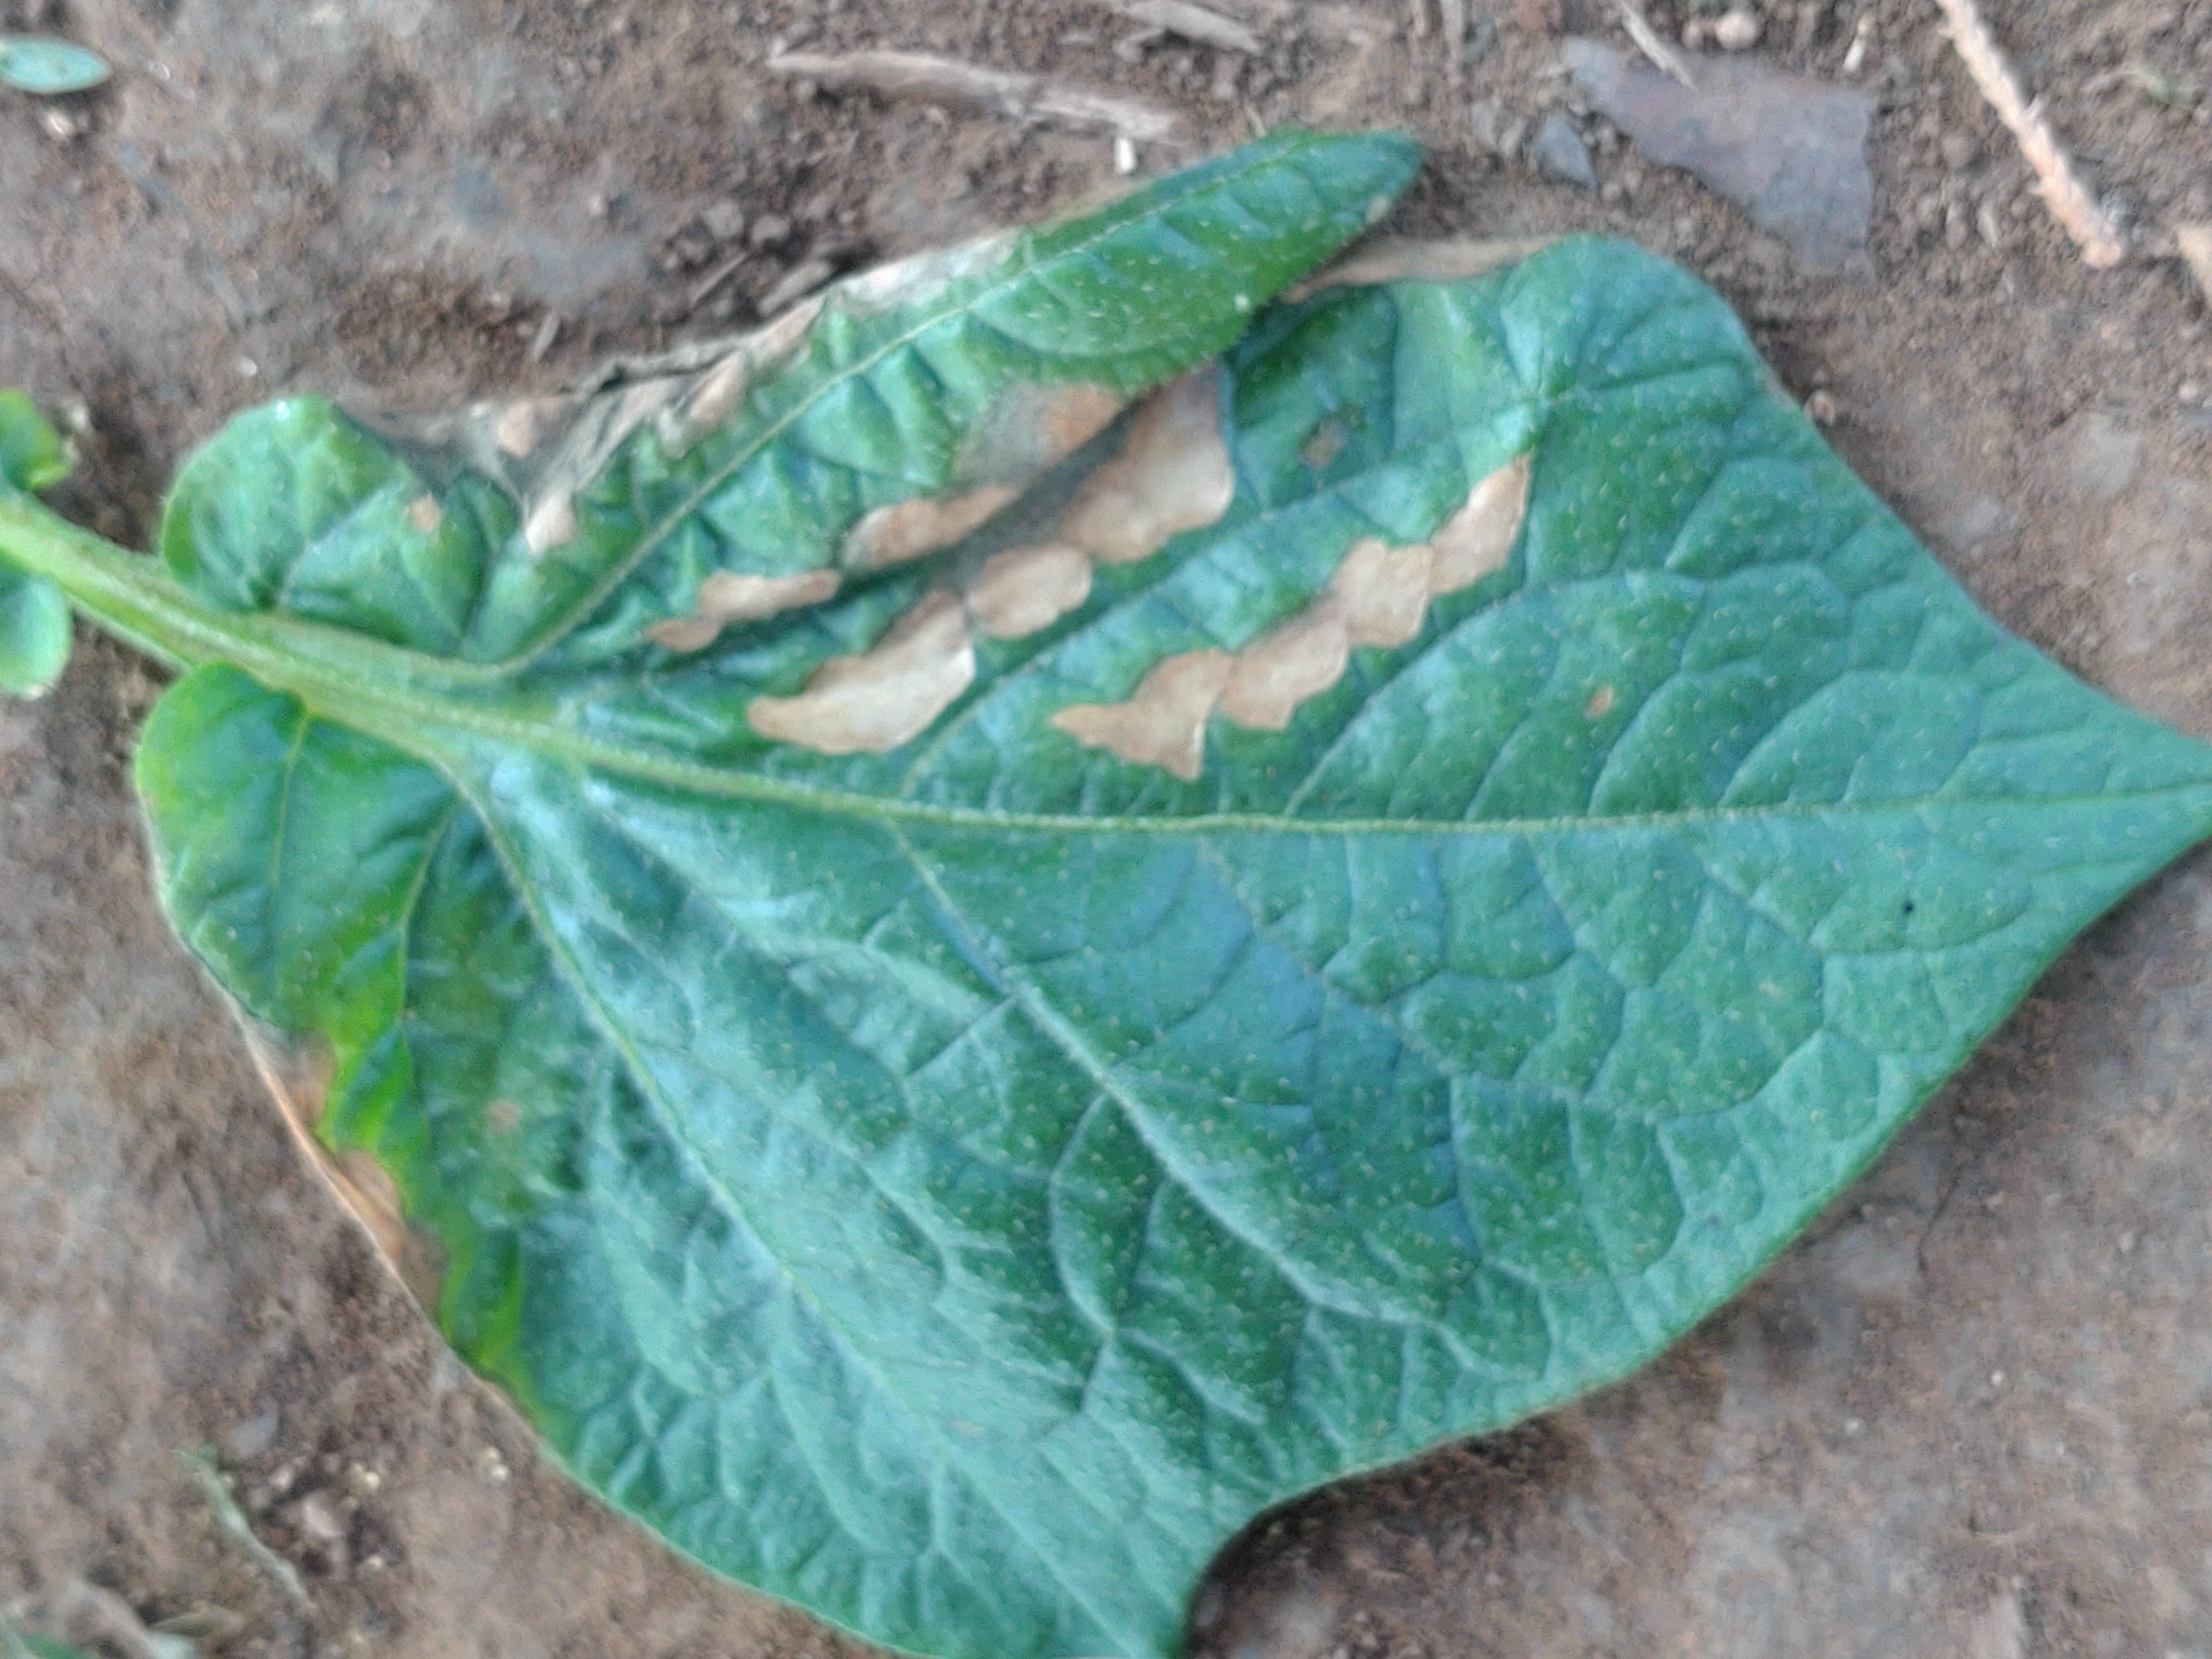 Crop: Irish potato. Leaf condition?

early blight
